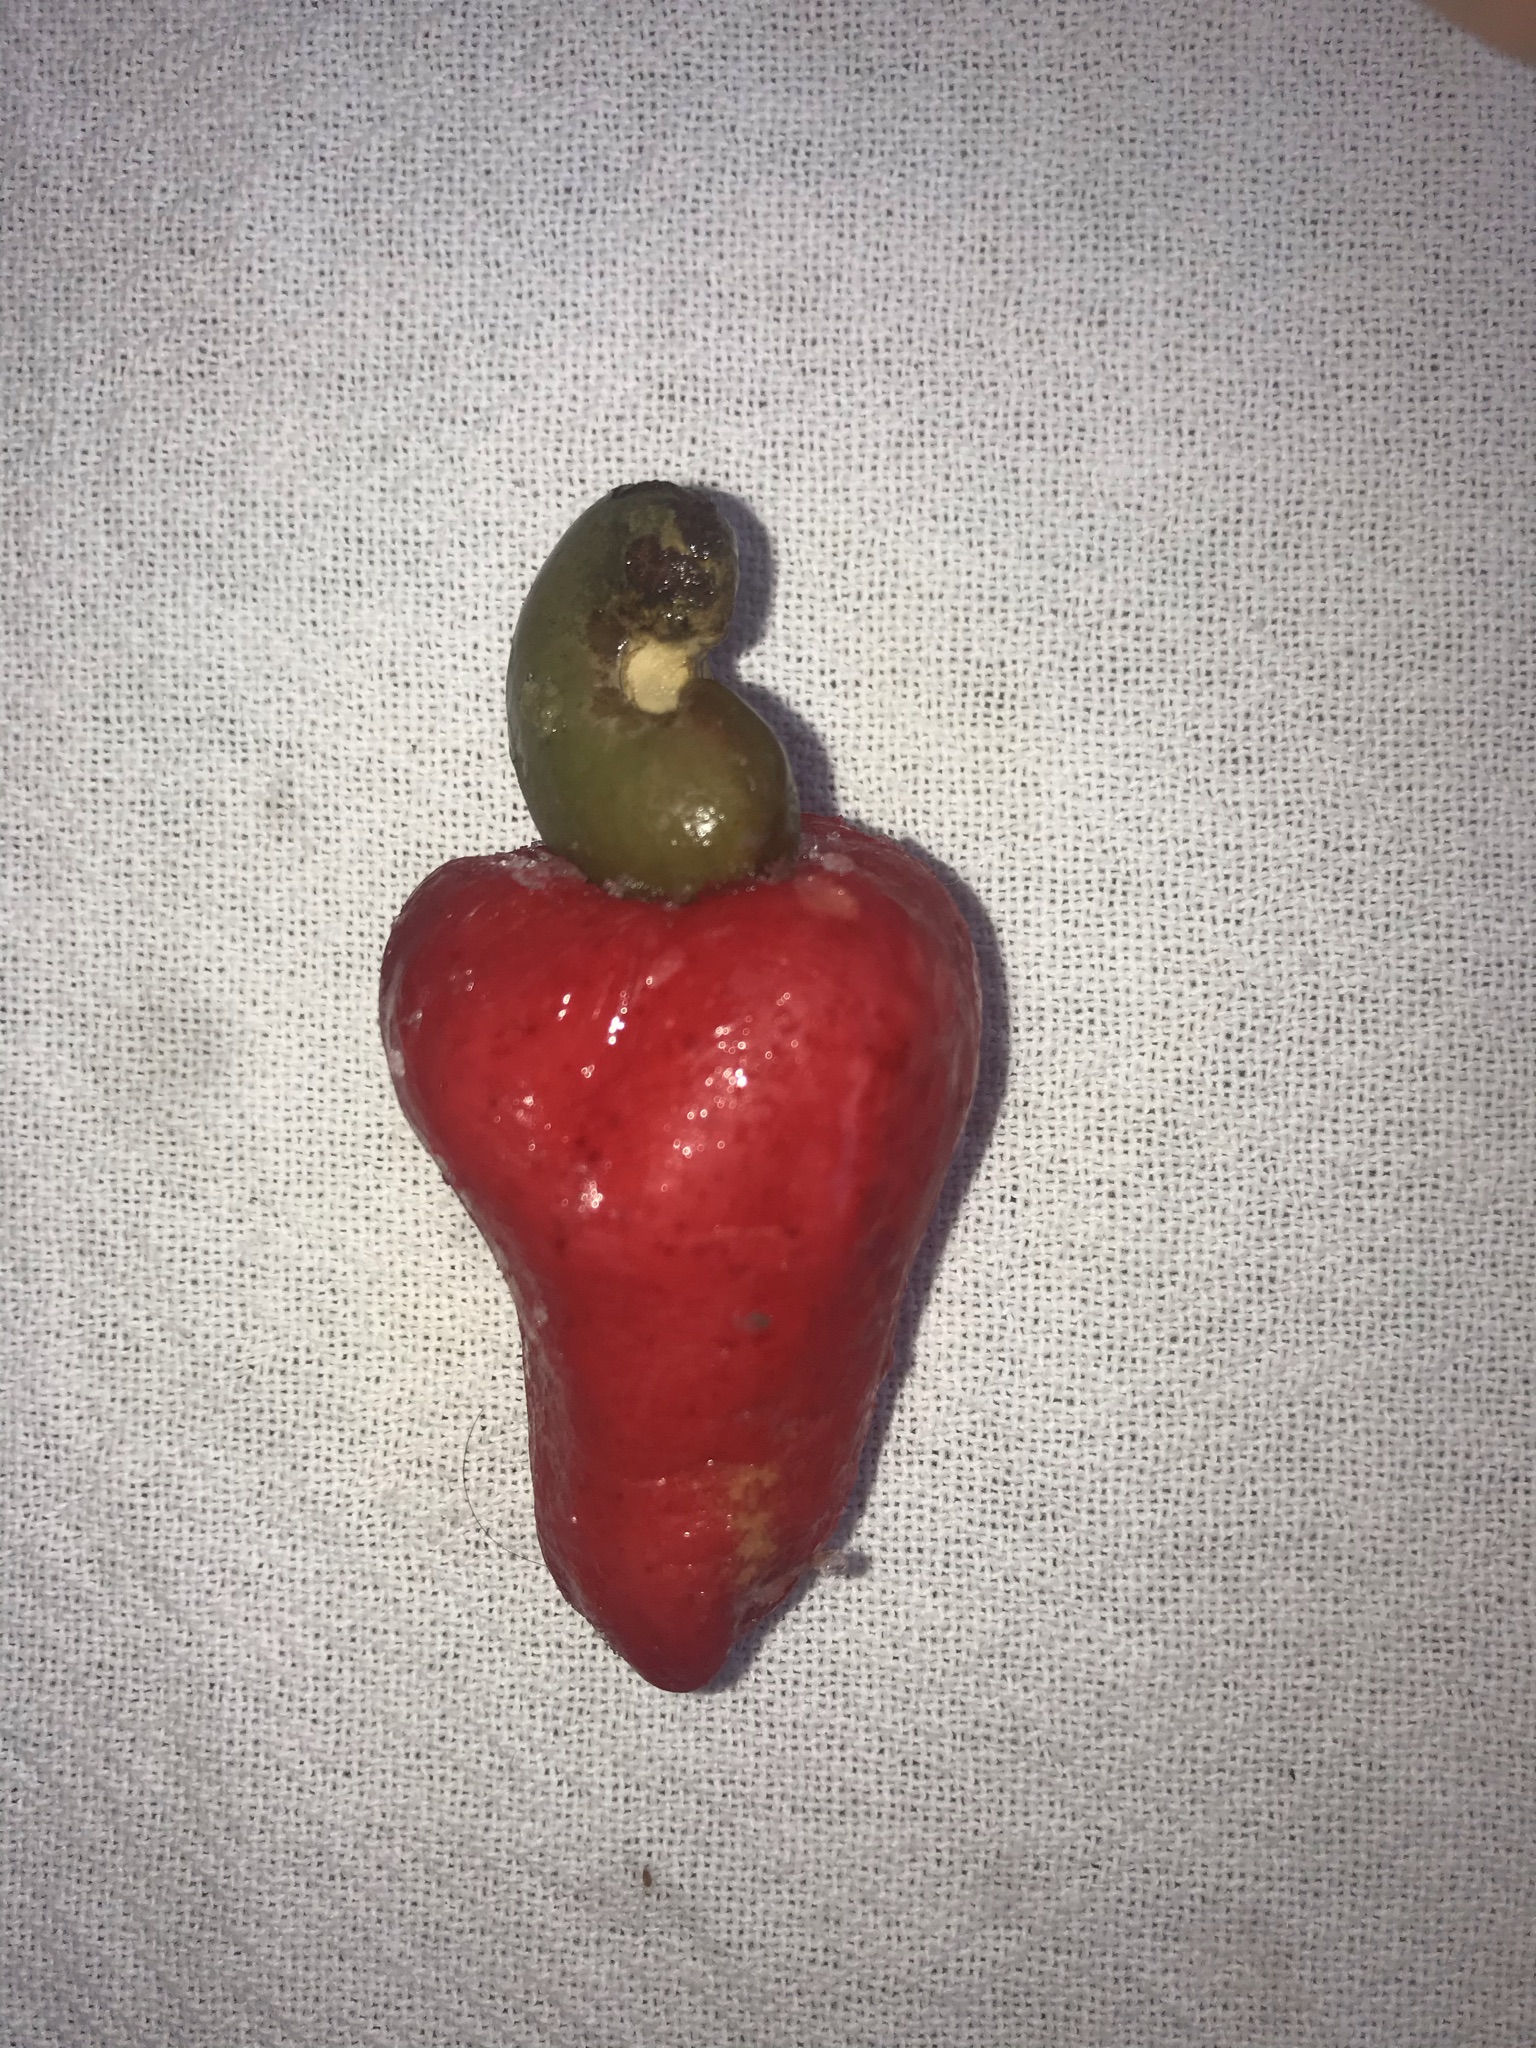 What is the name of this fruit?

caju vermelho
